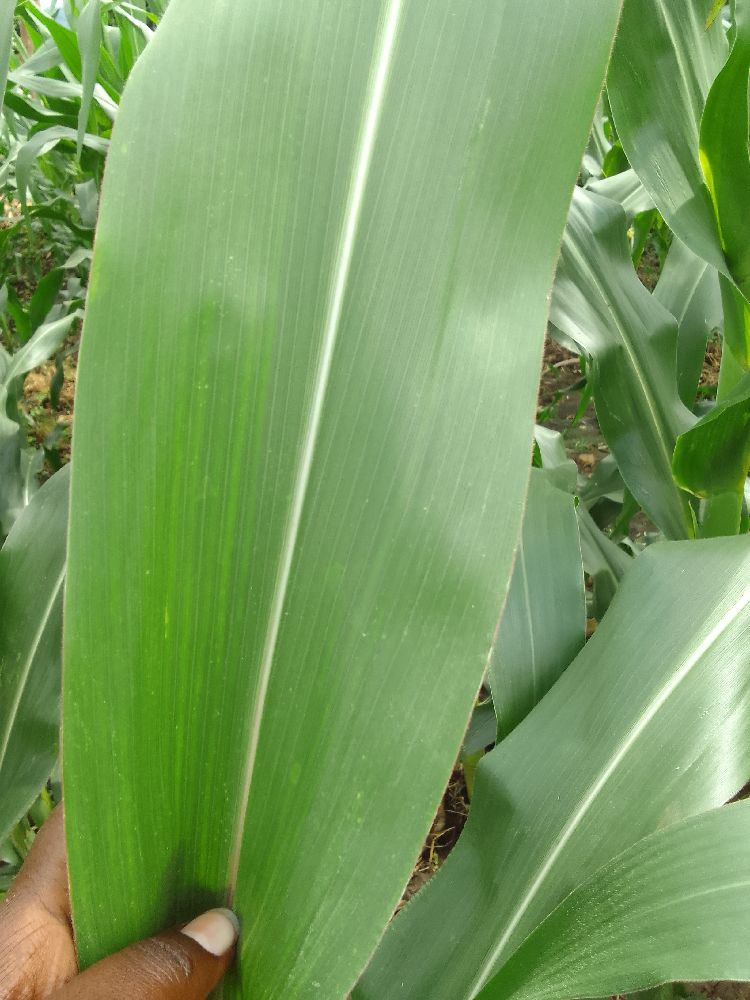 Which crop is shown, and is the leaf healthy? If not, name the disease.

maize, healthy
